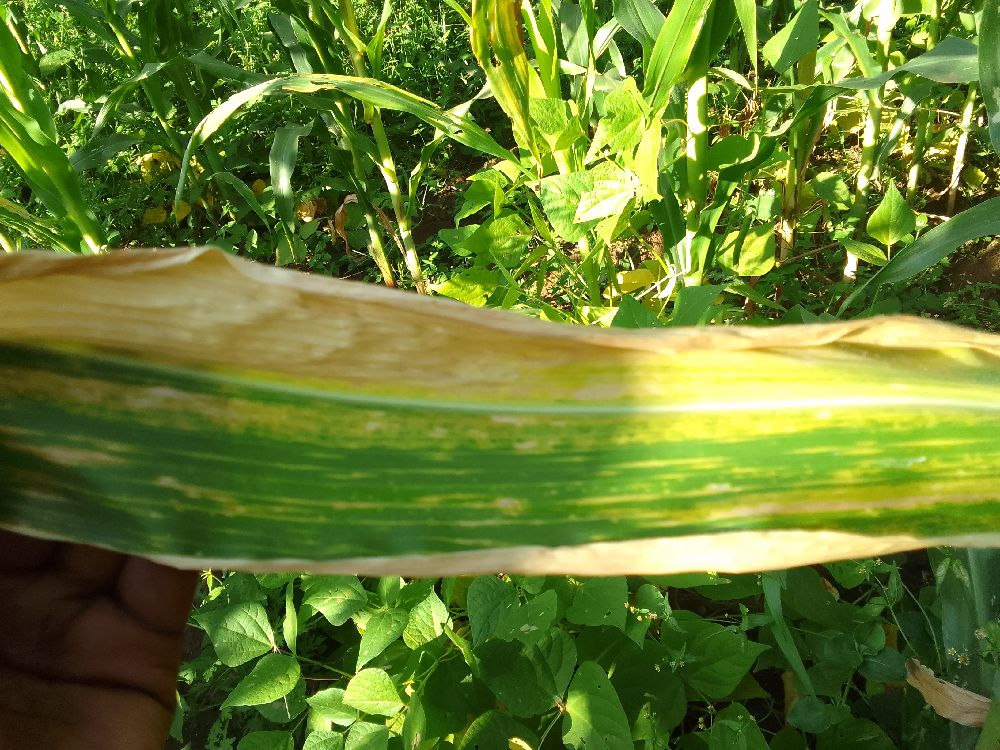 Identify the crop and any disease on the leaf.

maize, maize lethal necrosis
